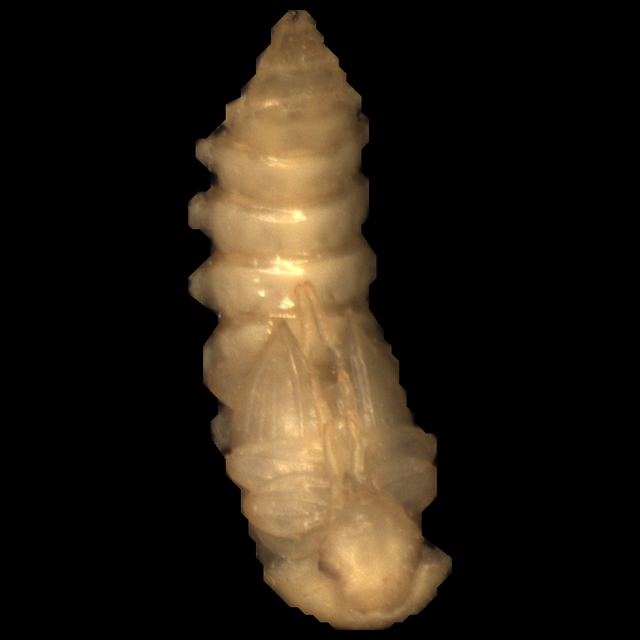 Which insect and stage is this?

mealworm pupa
